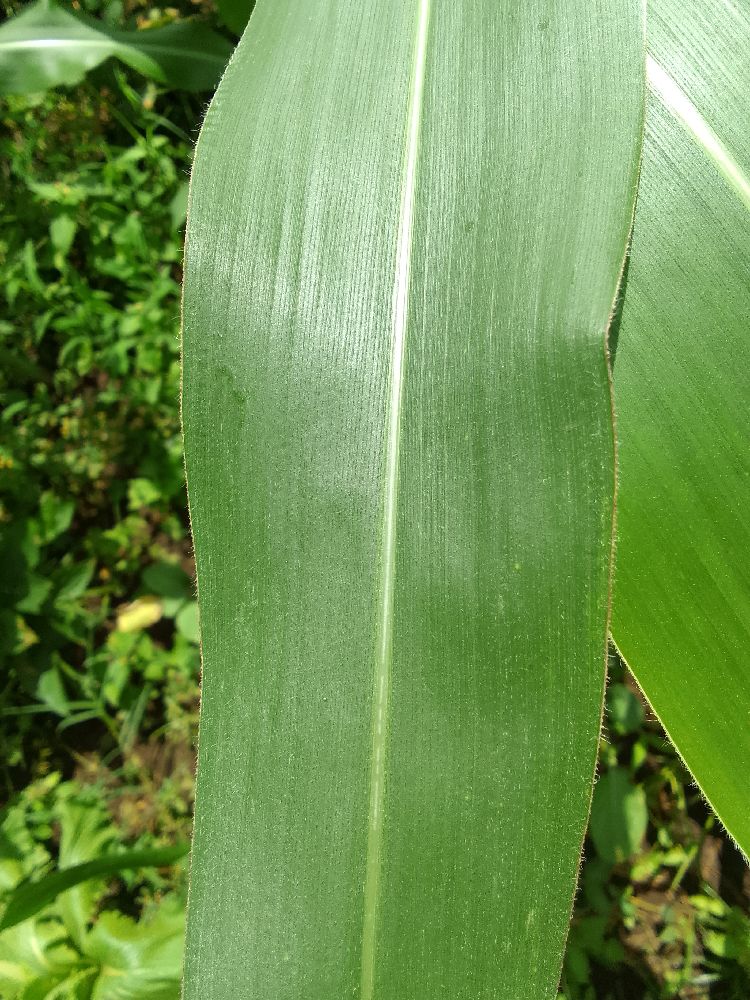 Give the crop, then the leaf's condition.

maize, healthy
